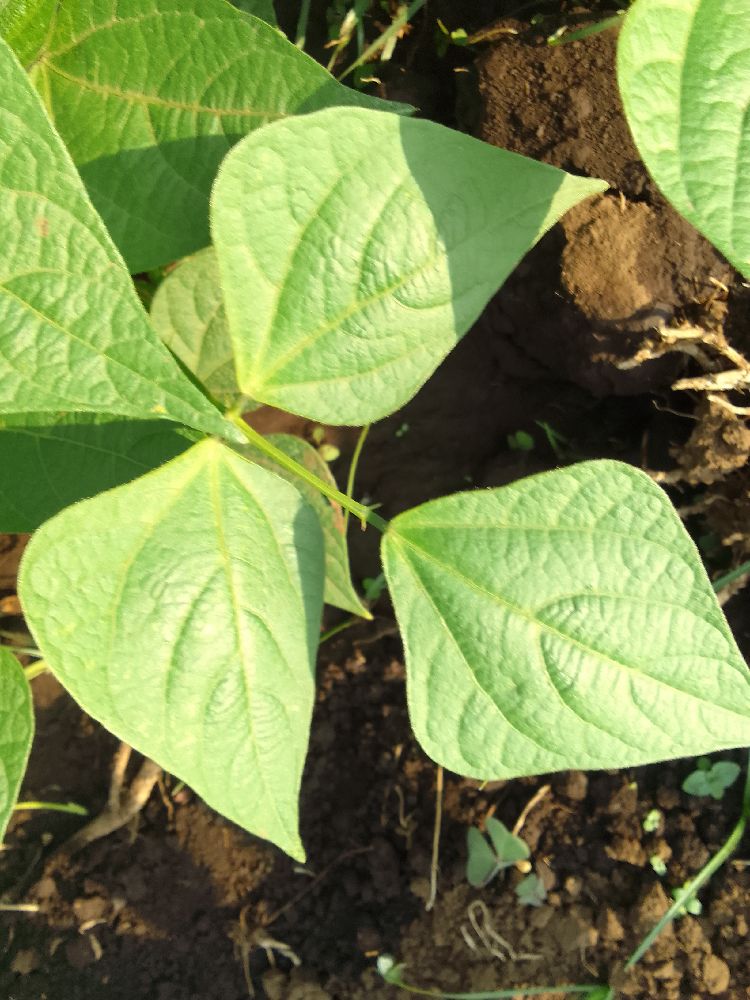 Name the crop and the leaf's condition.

common bean, healthy
